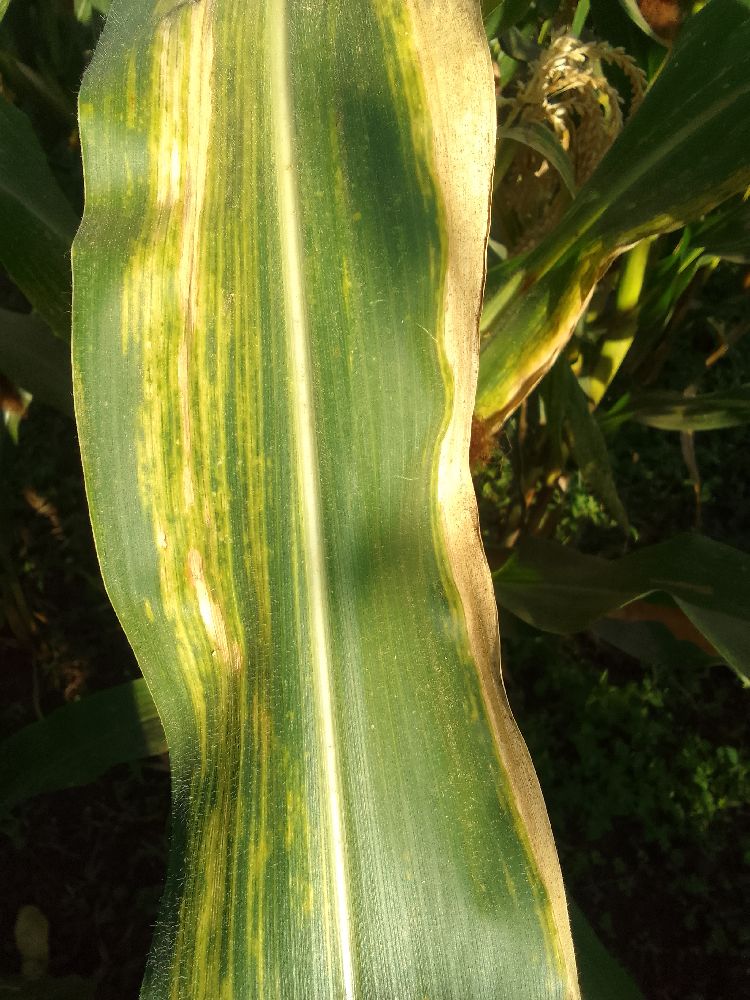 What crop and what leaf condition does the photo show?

maize, maize lethal necrosis
